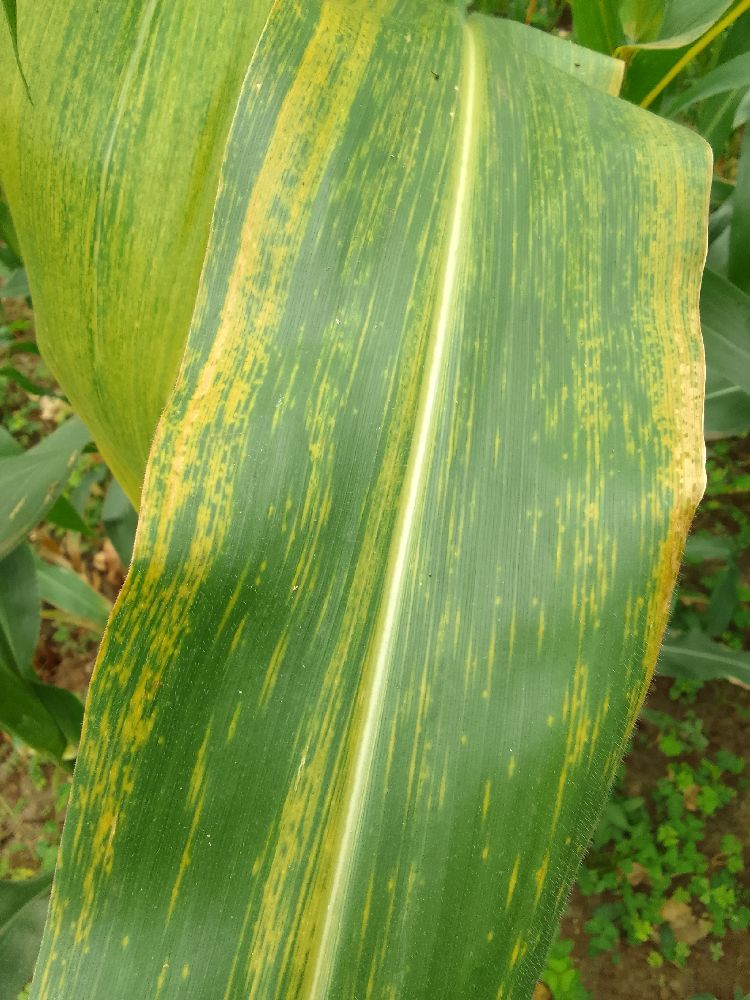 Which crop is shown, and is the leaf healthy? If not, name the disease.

maize, maize lethal necrosis
